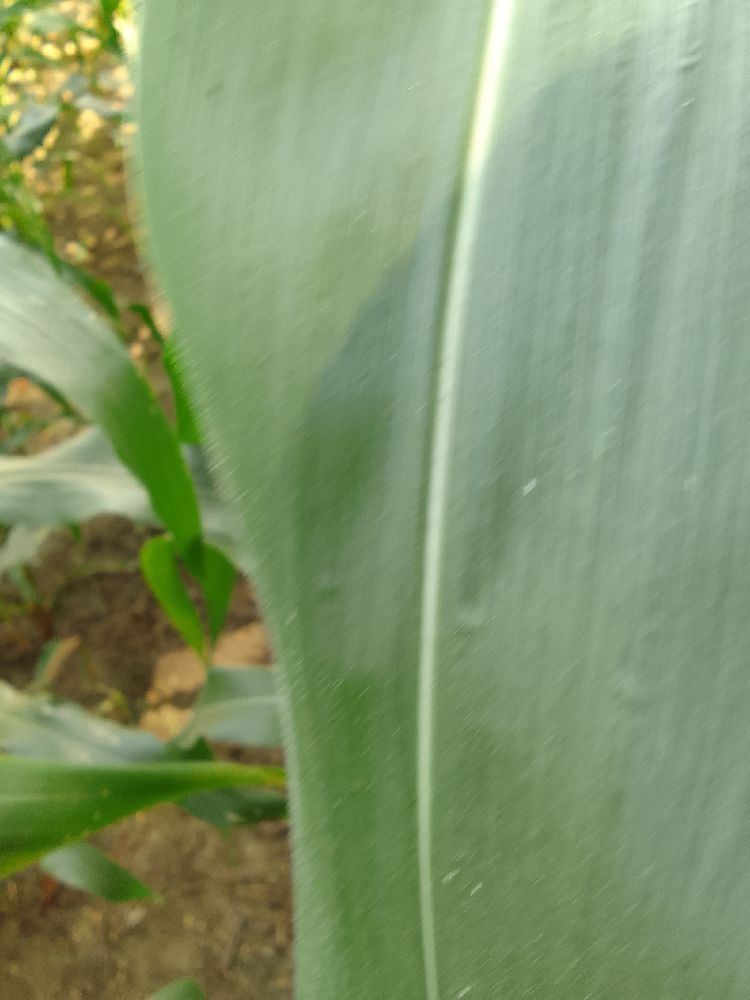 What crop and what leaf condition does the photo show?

maize, healthy
